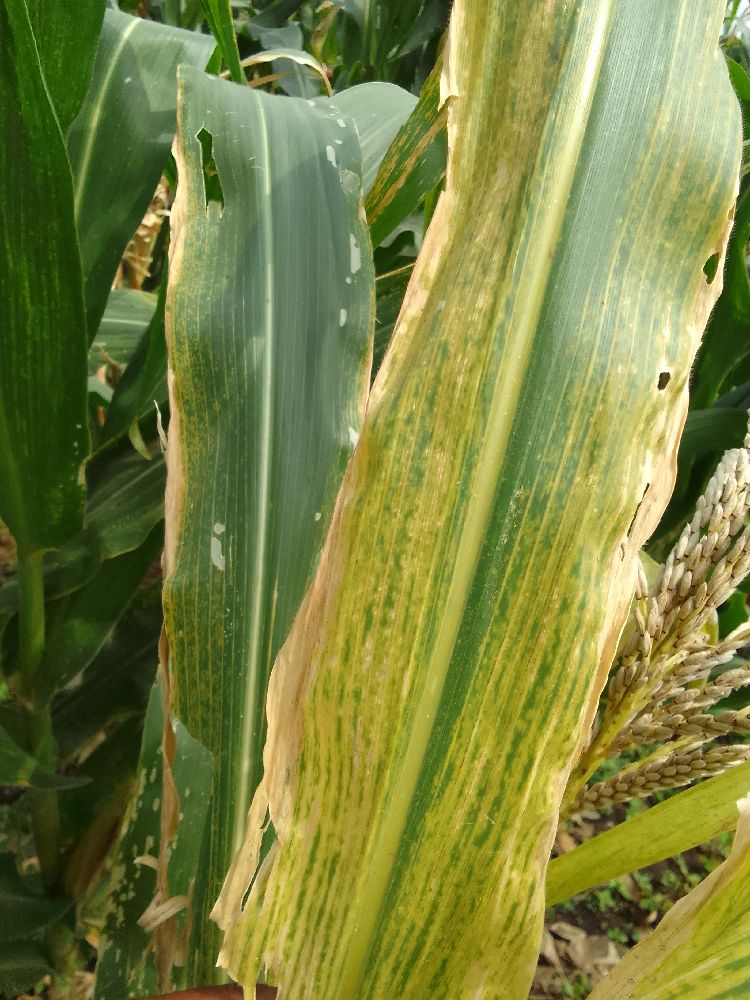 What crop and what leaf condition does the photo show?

maize, maize lethal necrosis
